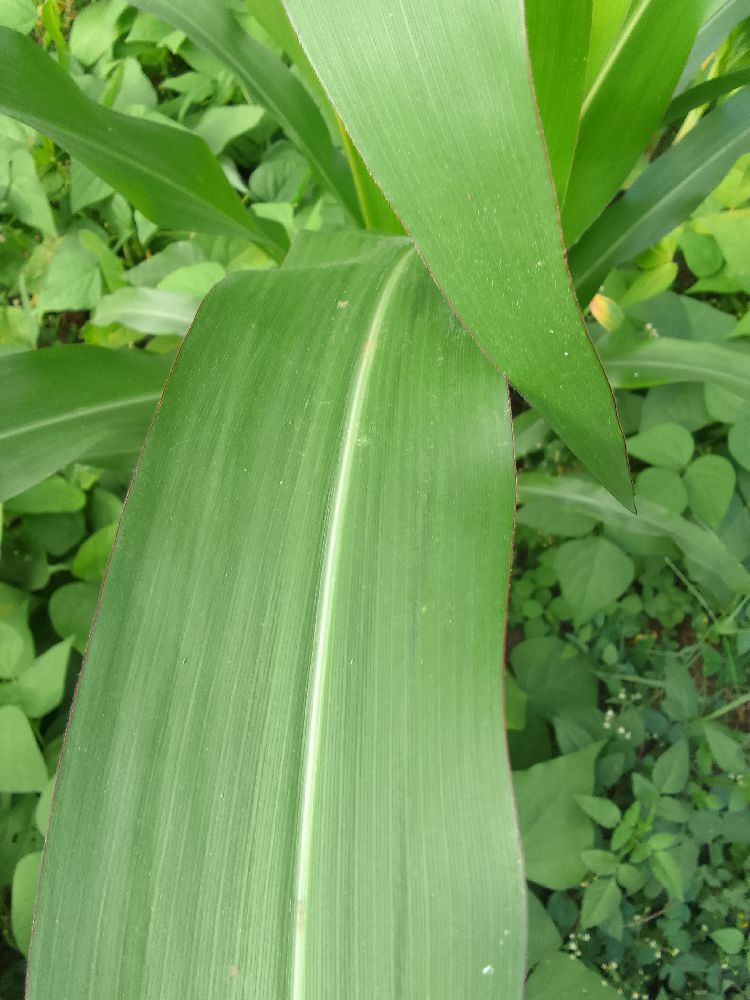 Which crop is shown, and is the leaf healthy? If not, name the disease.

maize, healthy
